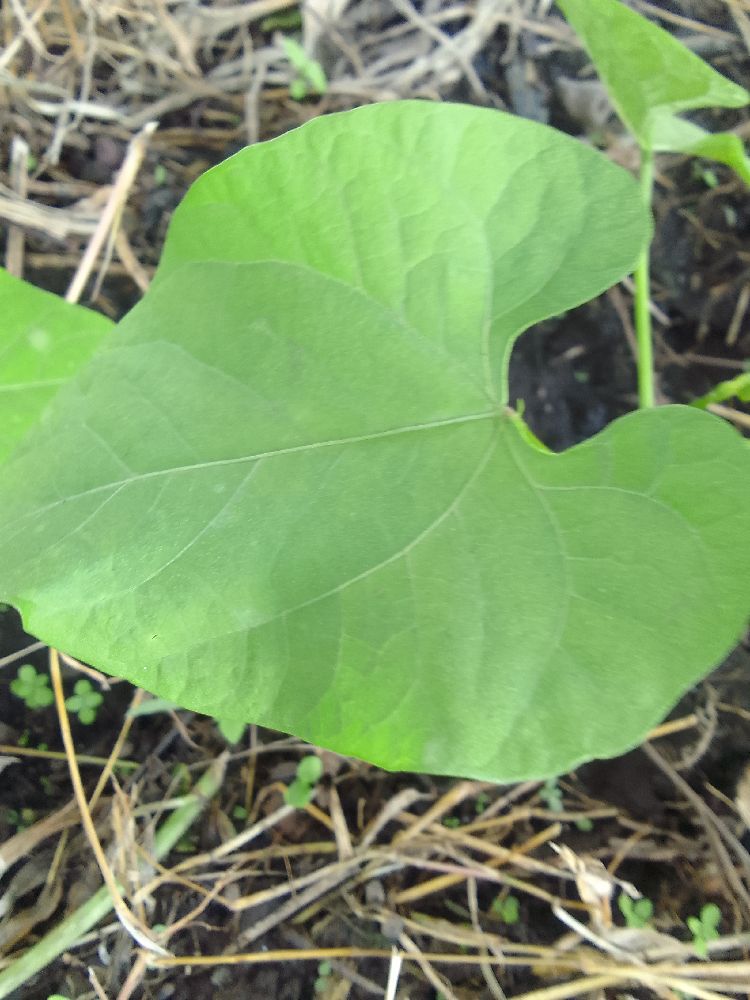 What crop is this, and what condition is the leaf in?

common bean, healthy
